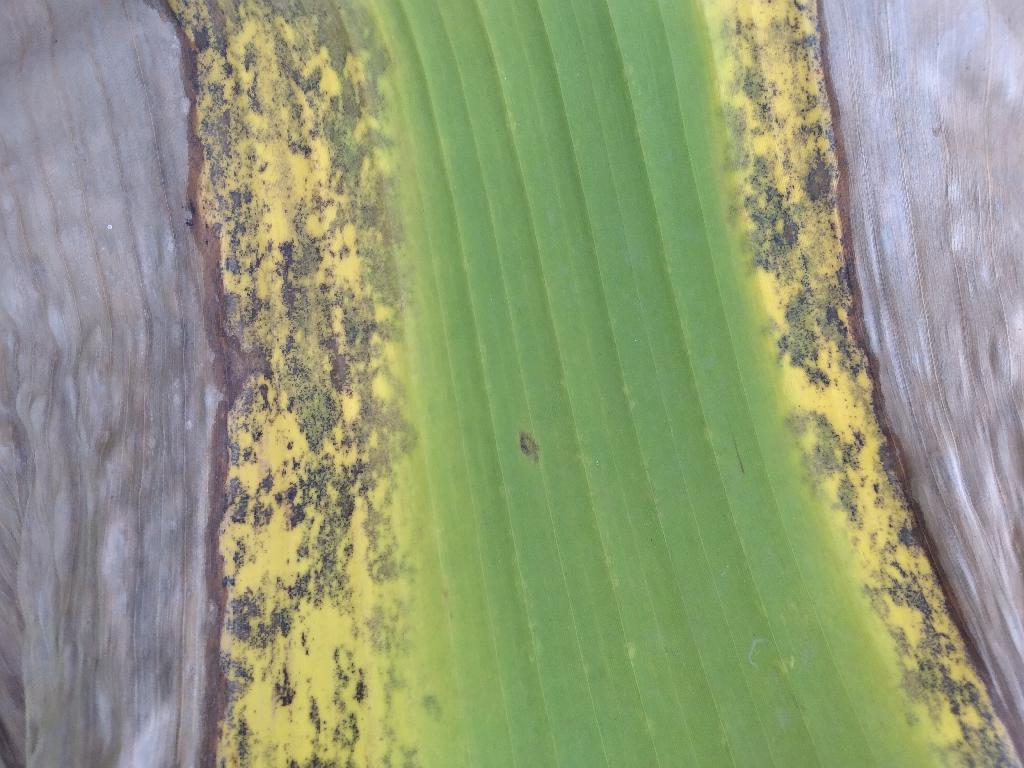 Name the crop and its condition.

banana, black sigatoka
